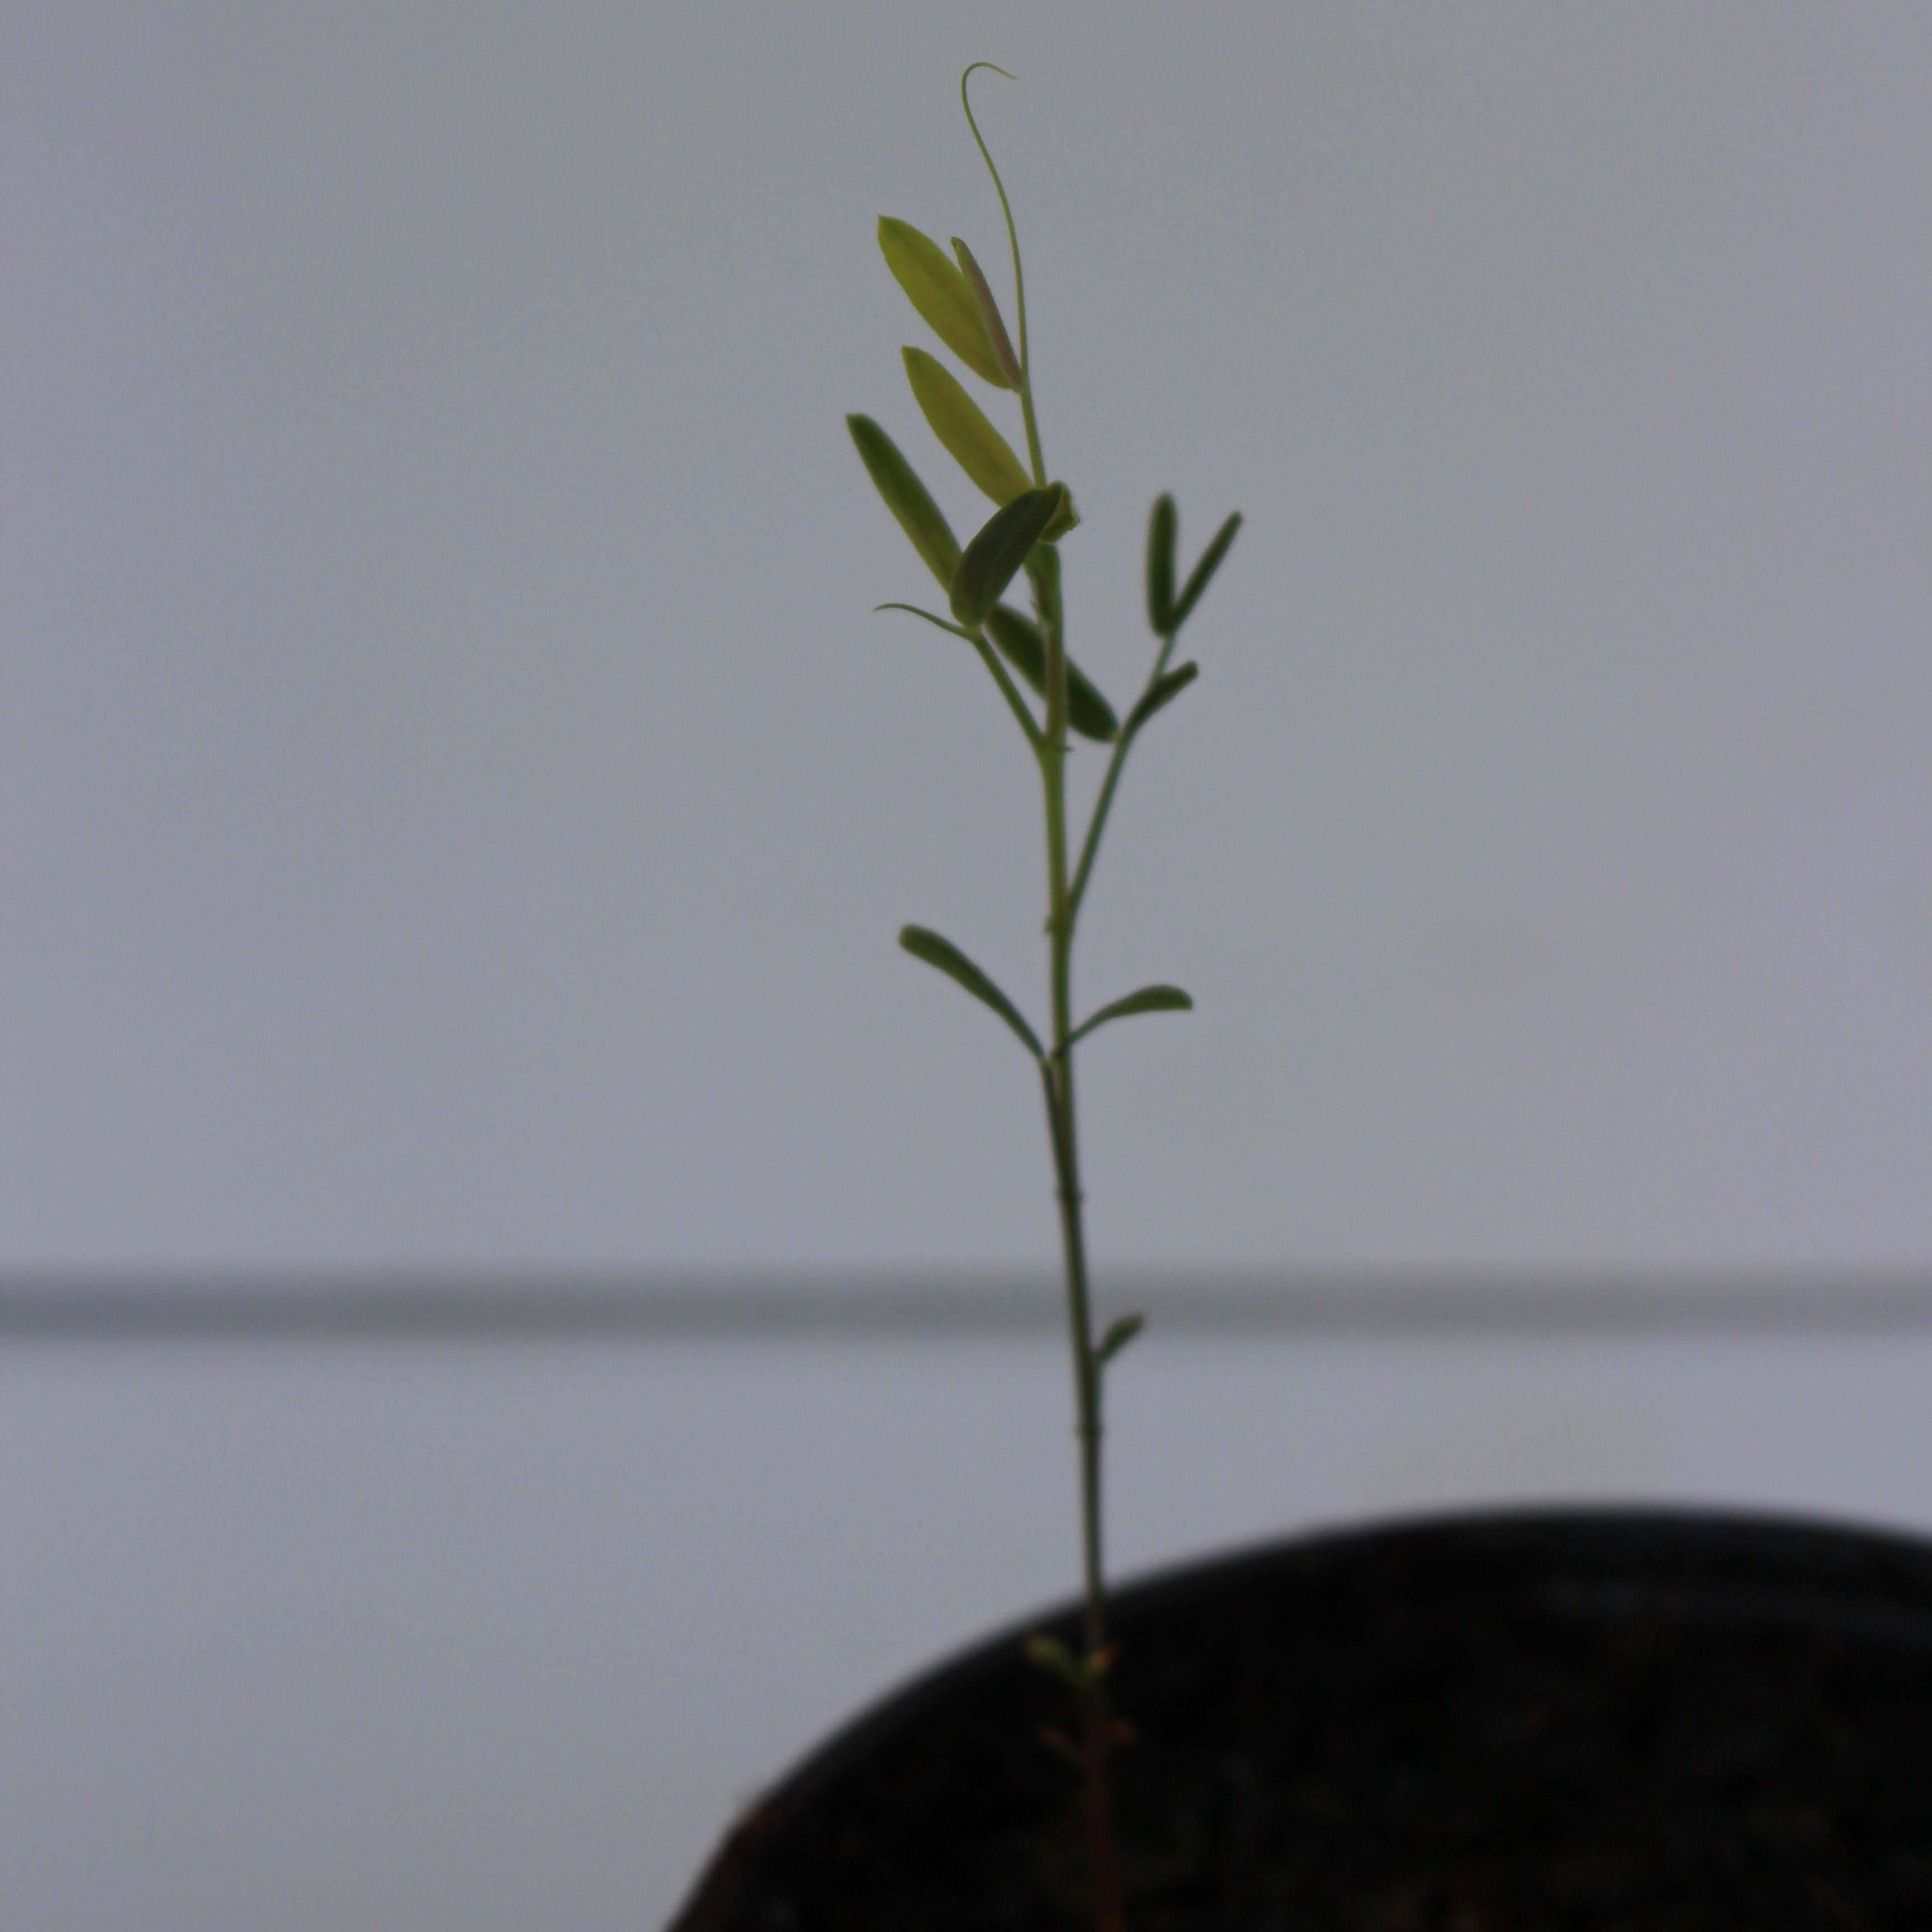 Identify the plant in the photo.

Vicia sativa
